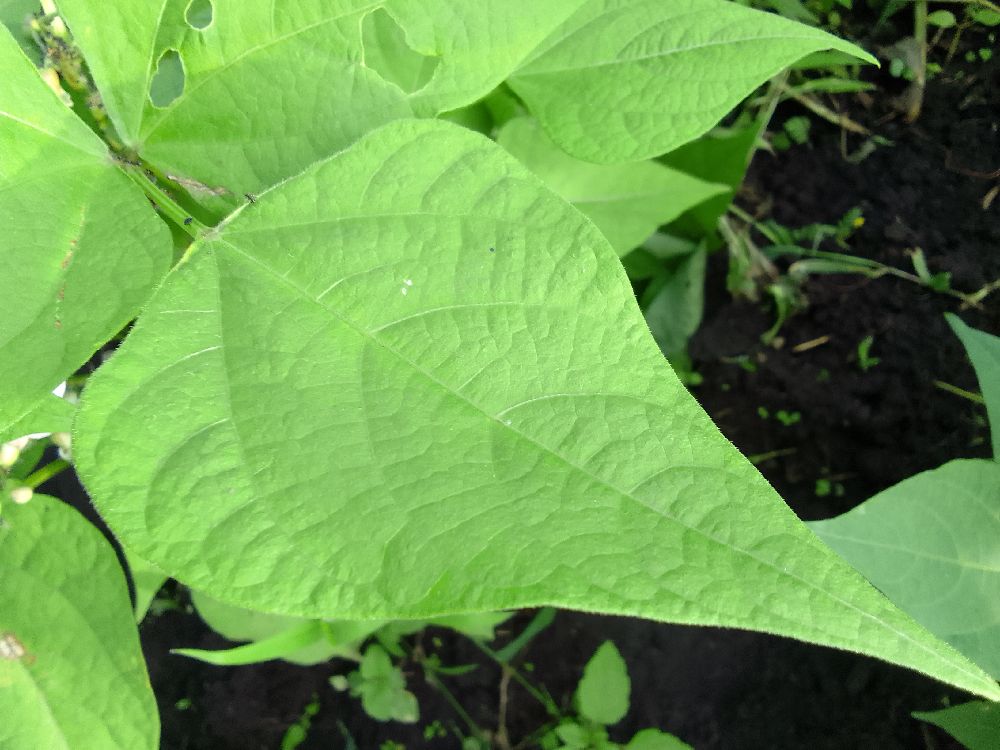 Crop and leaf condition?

common bean, healthy
